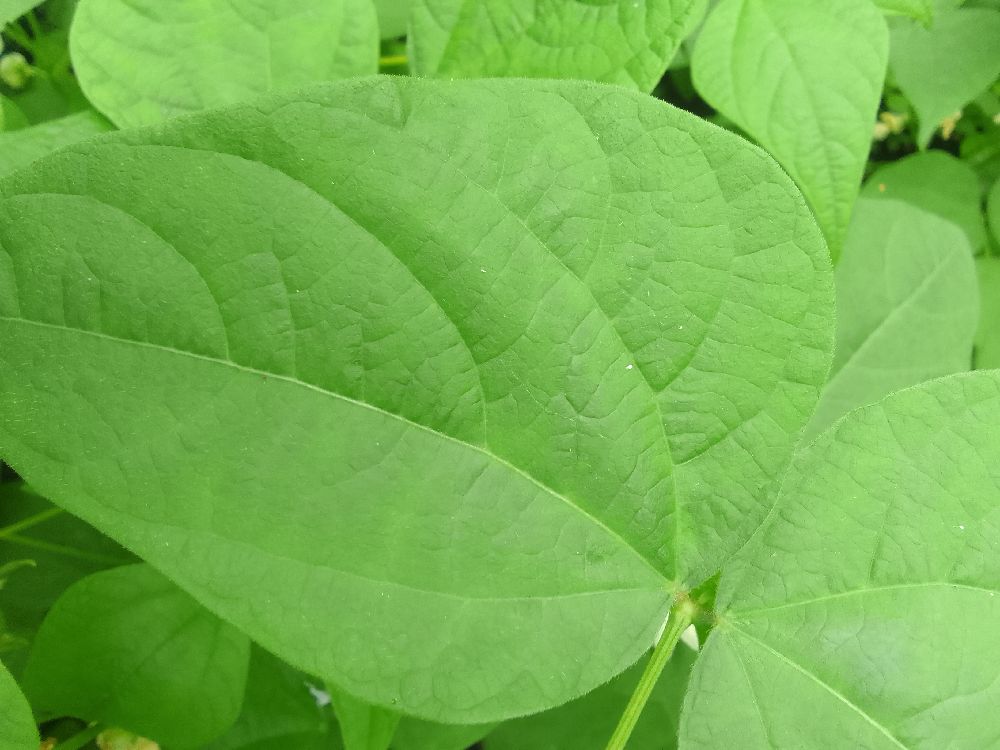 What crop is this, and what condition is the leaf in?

common bean, healthy
